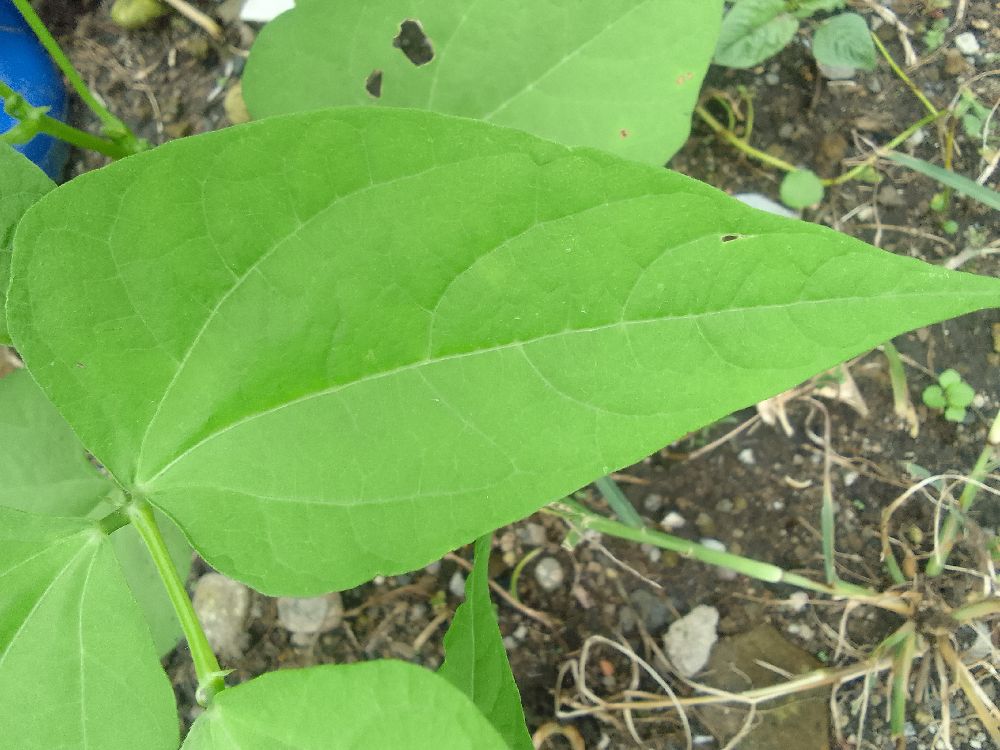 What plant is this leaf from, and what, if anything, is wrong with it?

common bean, healthy
